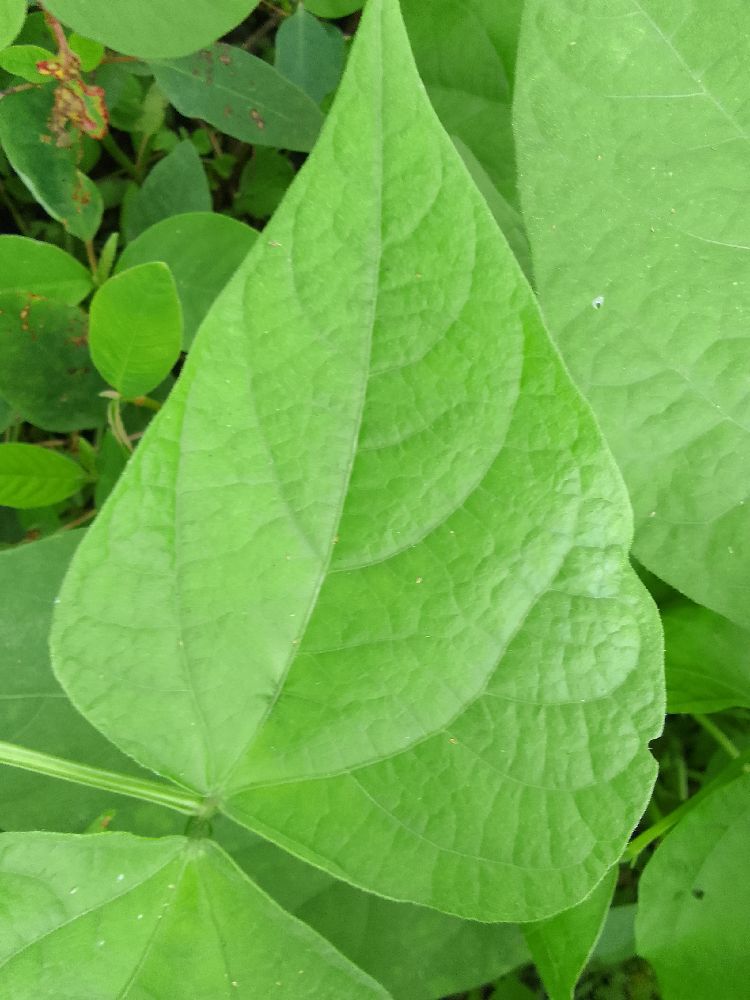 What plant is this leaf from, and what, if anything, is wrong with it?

common bean, healthy
